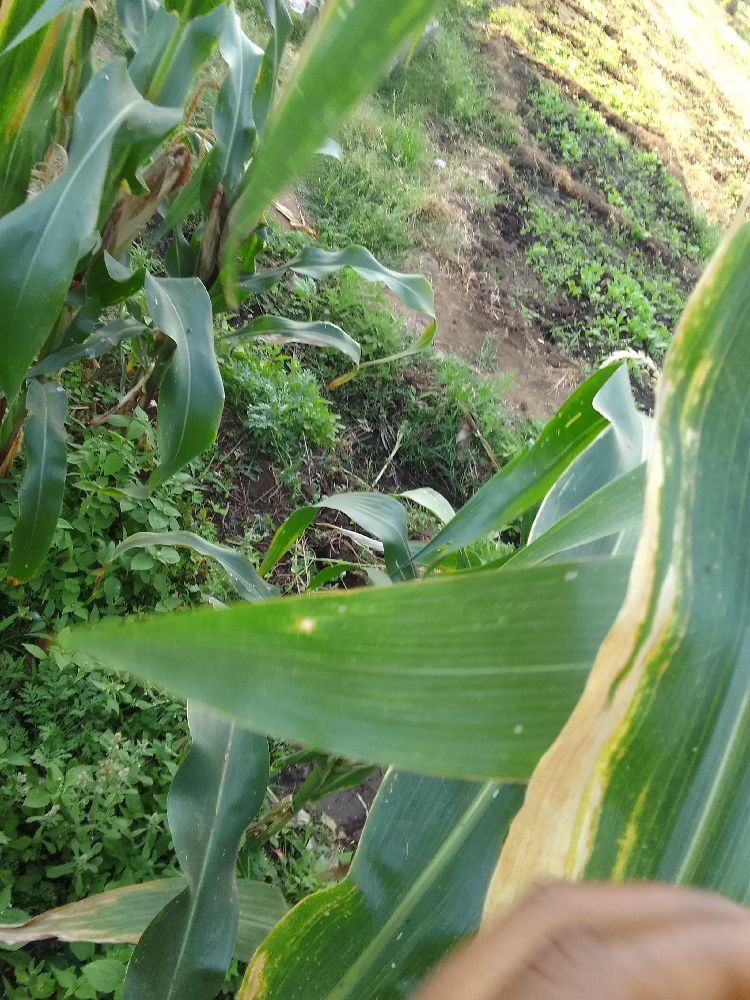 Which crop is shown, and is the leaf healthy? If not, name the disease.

maize, maize lethal necrosis
